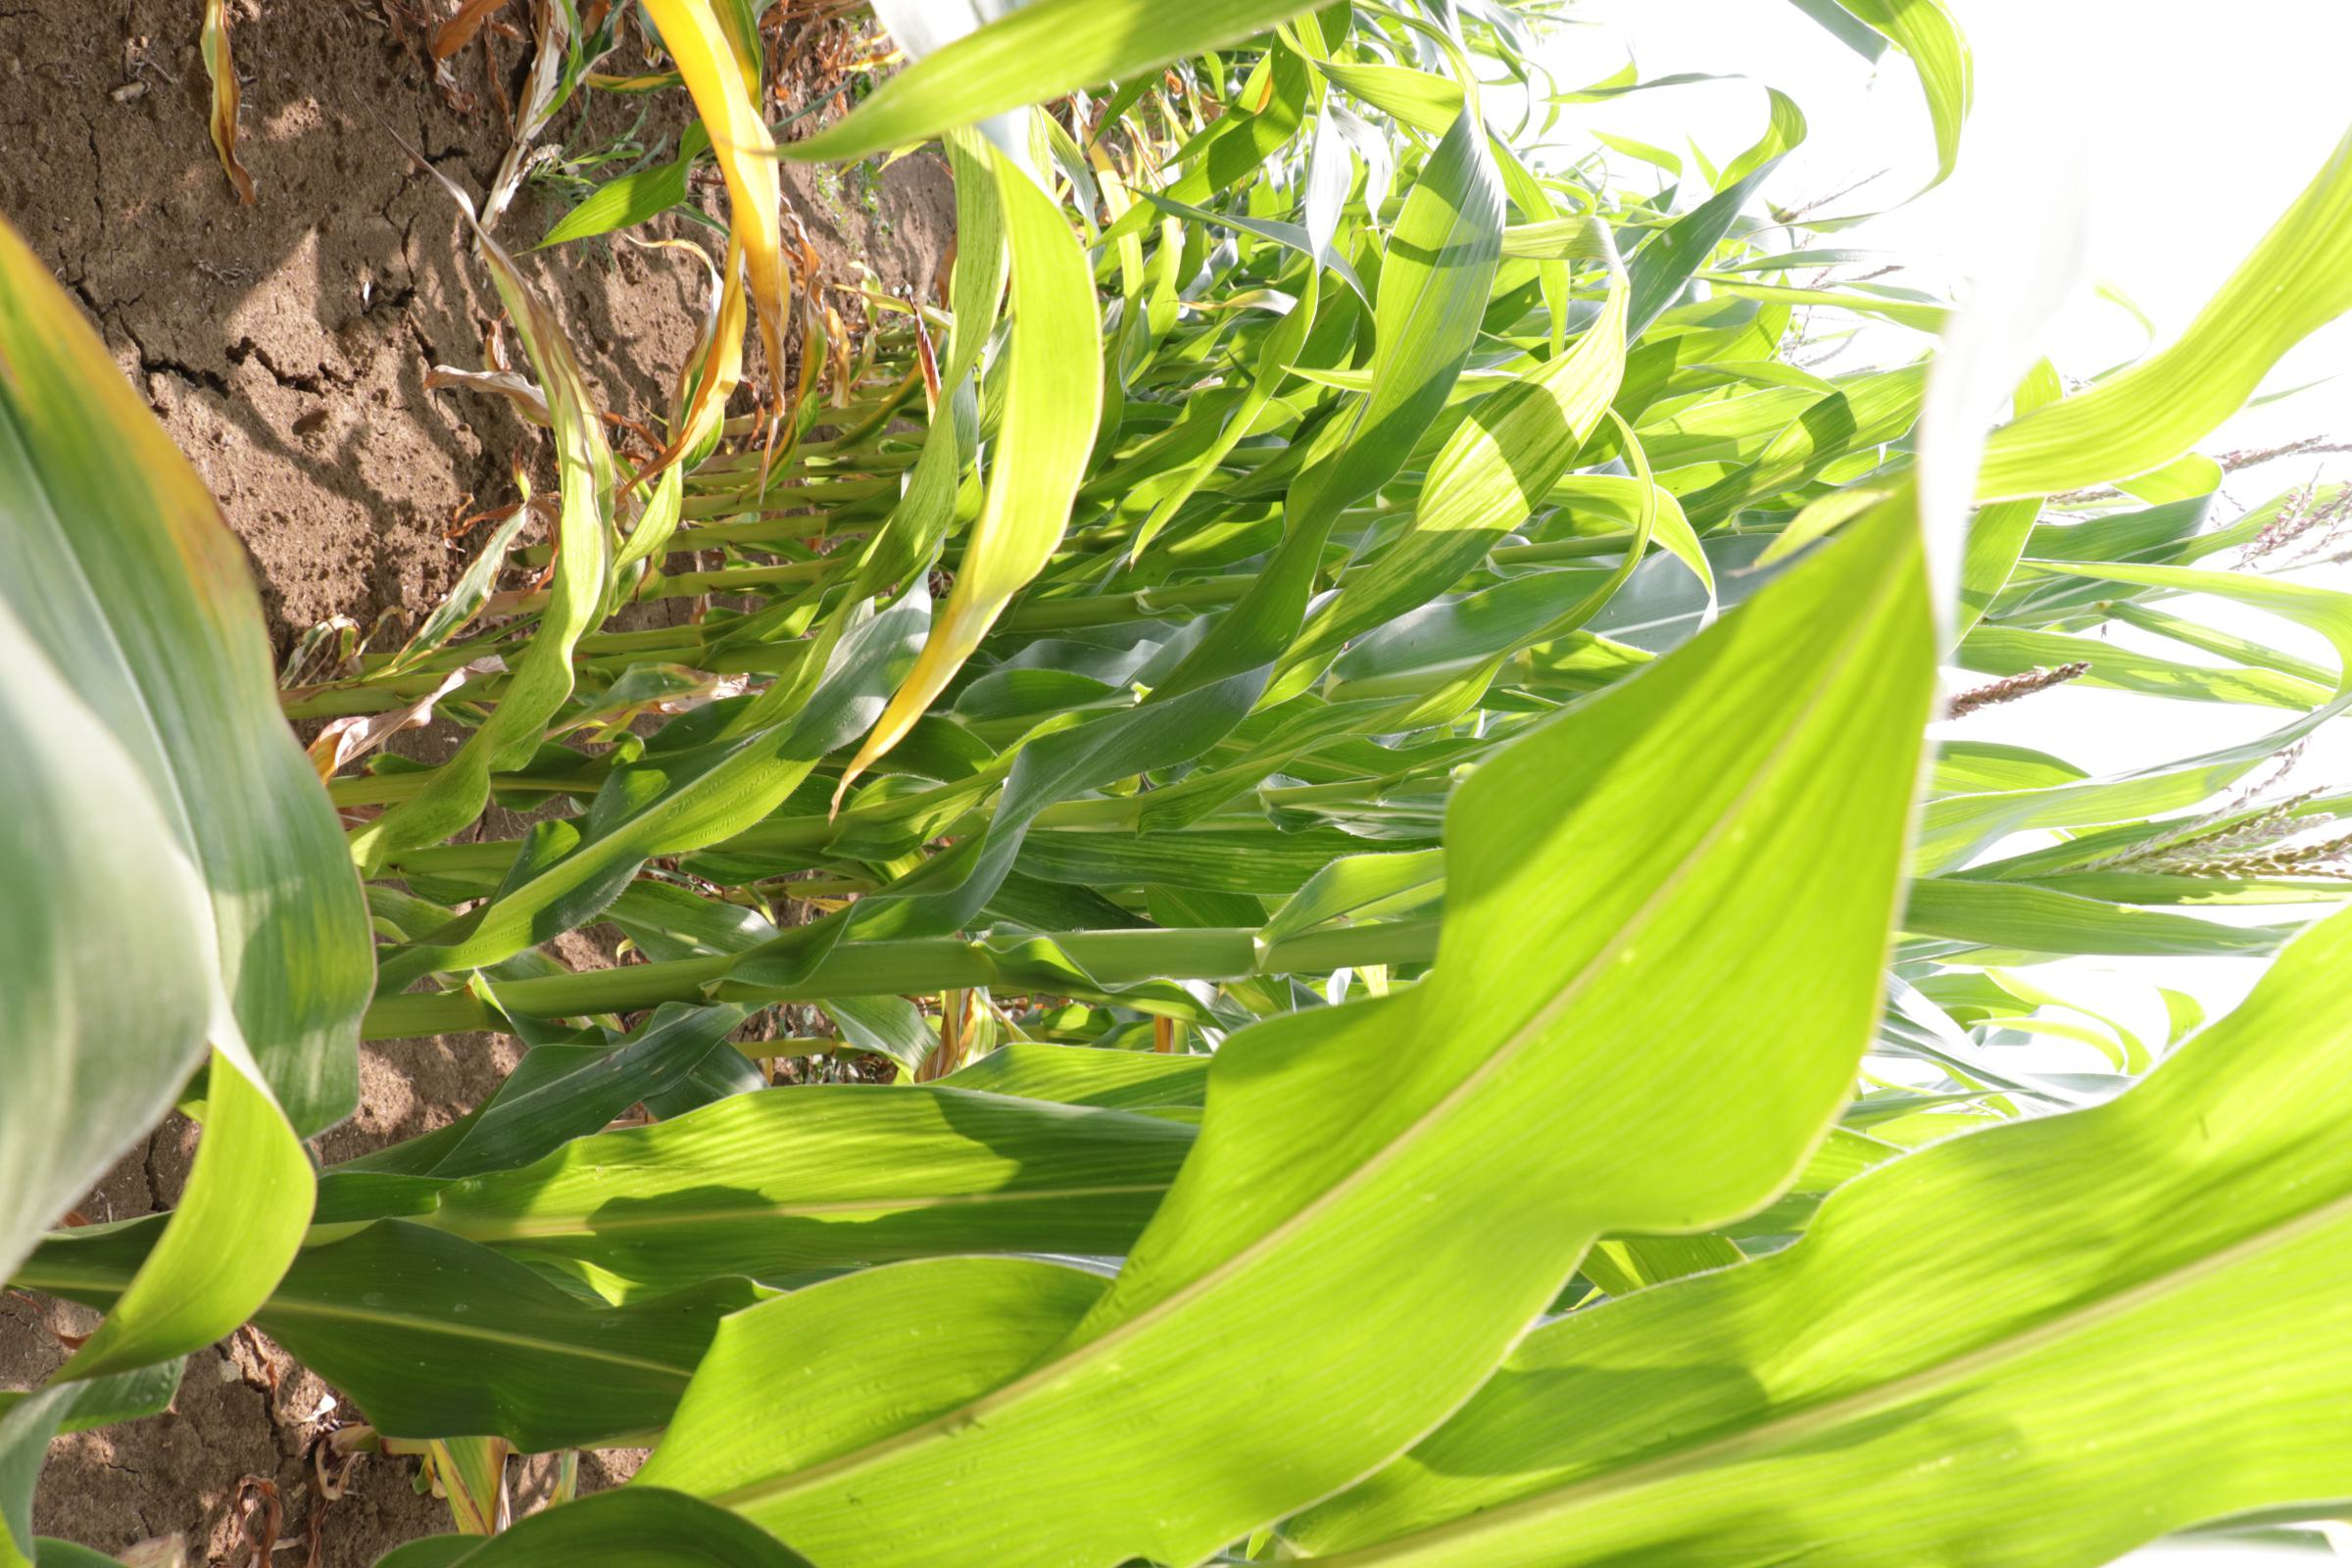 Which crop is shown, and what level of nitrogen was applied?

maize, no added nitrogen
